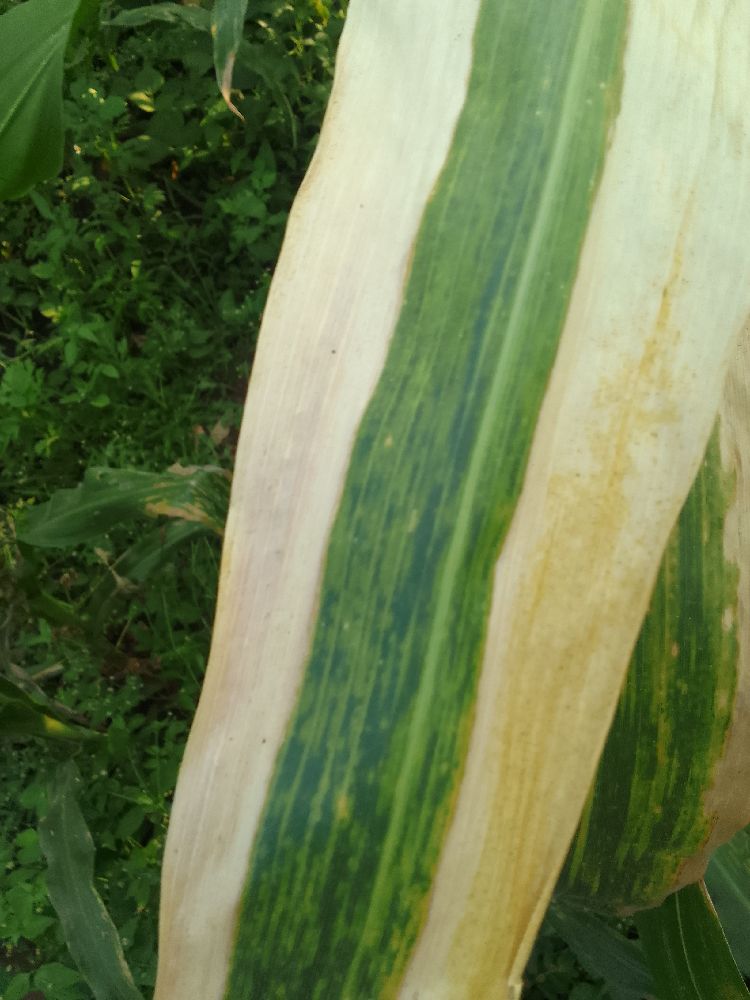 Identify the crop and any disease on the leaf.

maize, maize lethal necrosis
